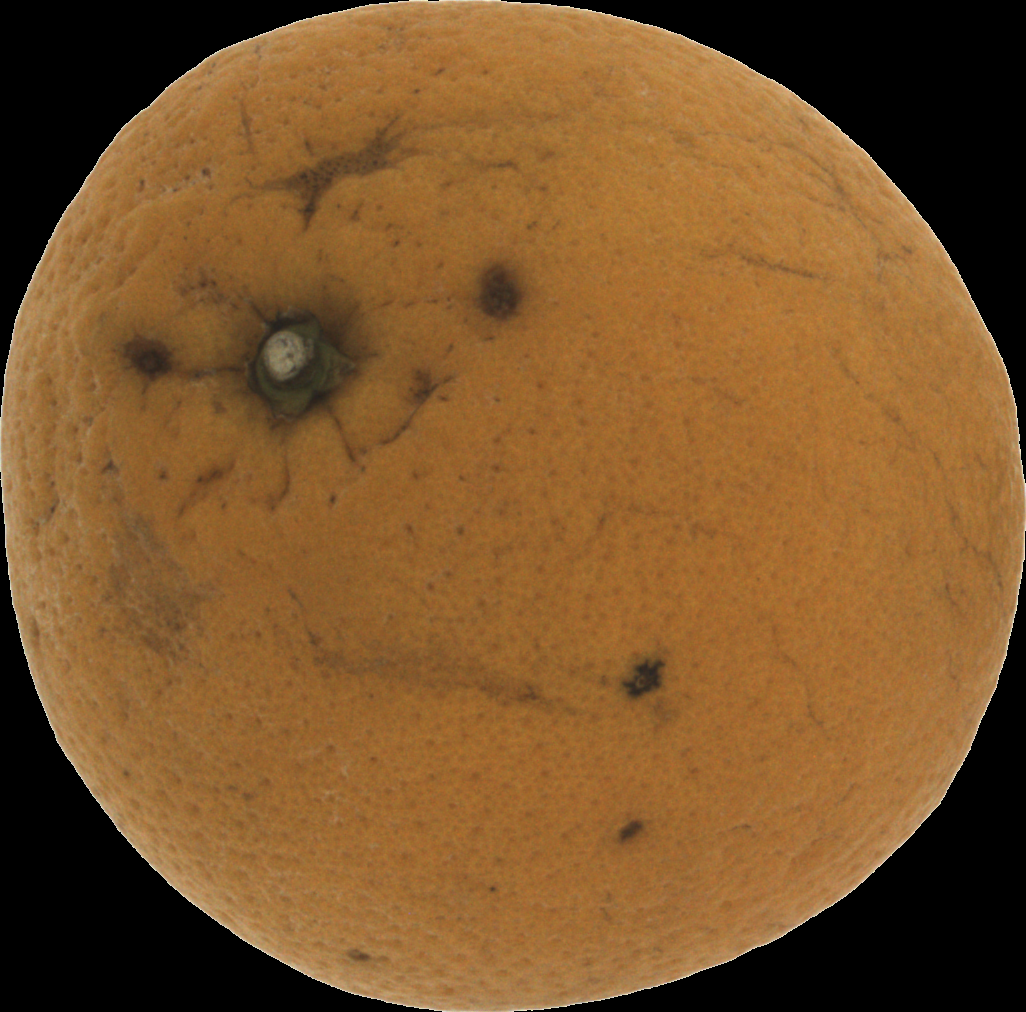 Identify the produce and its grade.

orange, bad
